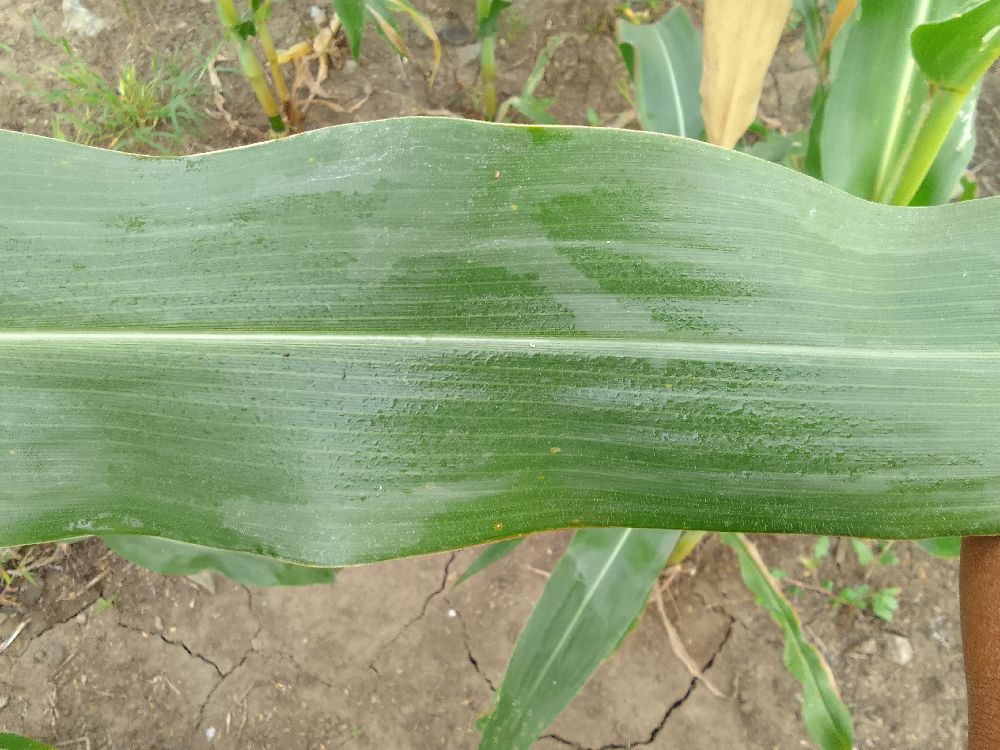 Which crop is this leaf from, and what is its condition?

maize, healthy
